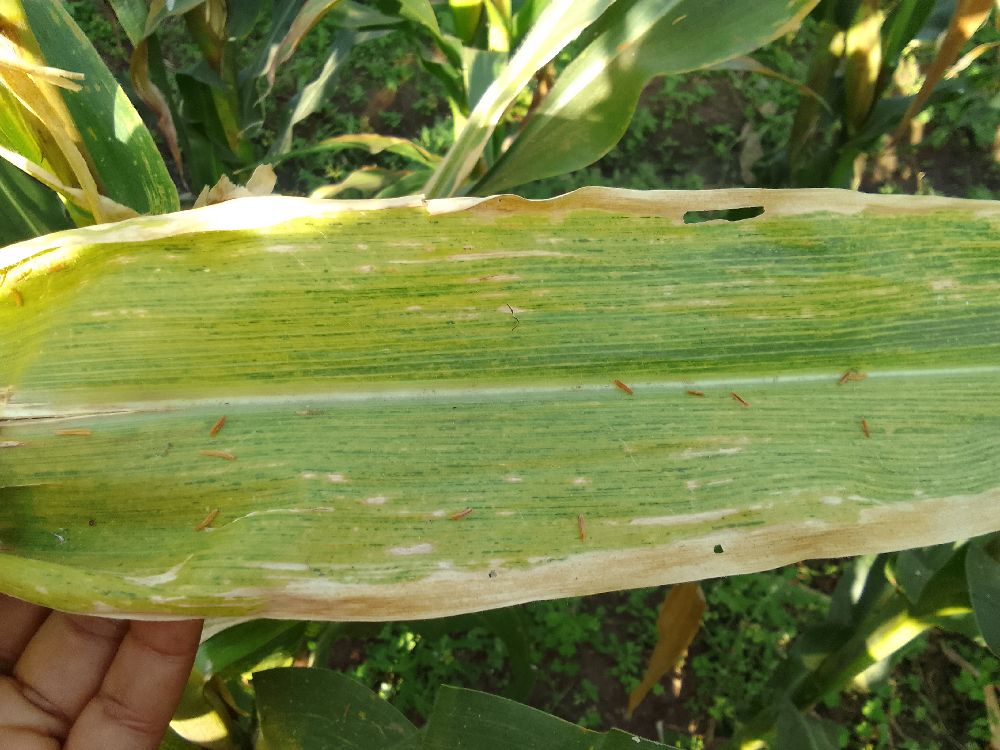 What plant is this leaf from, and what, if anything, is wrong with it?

maize, maize lethal necrosis
